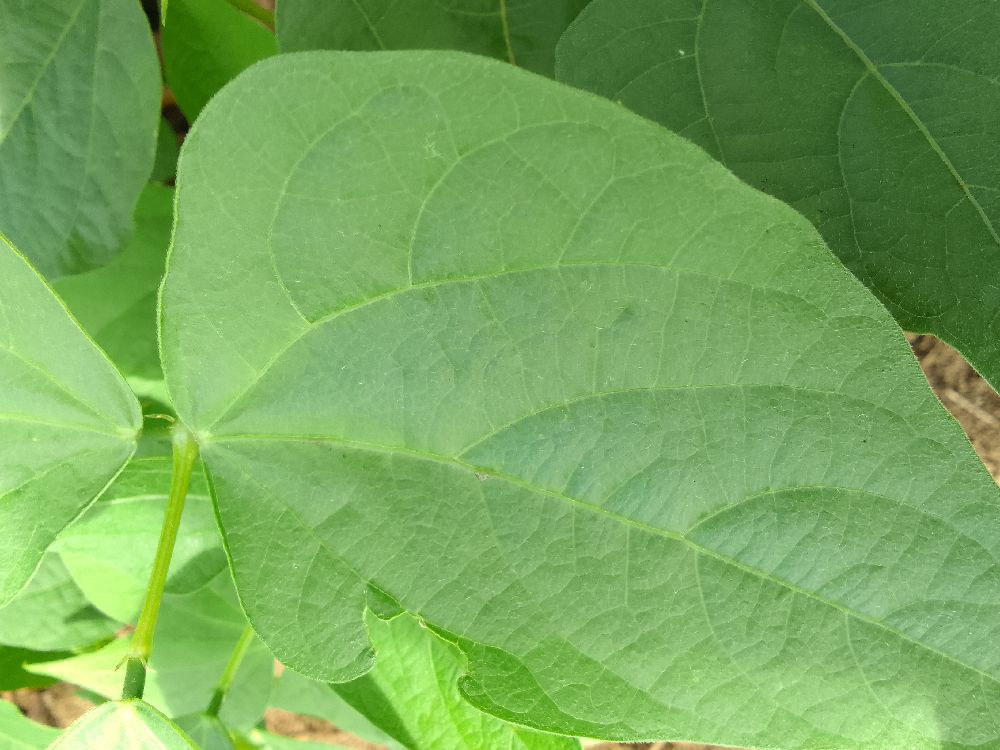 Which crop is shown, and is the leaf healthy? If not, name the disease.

common bean, healthy
